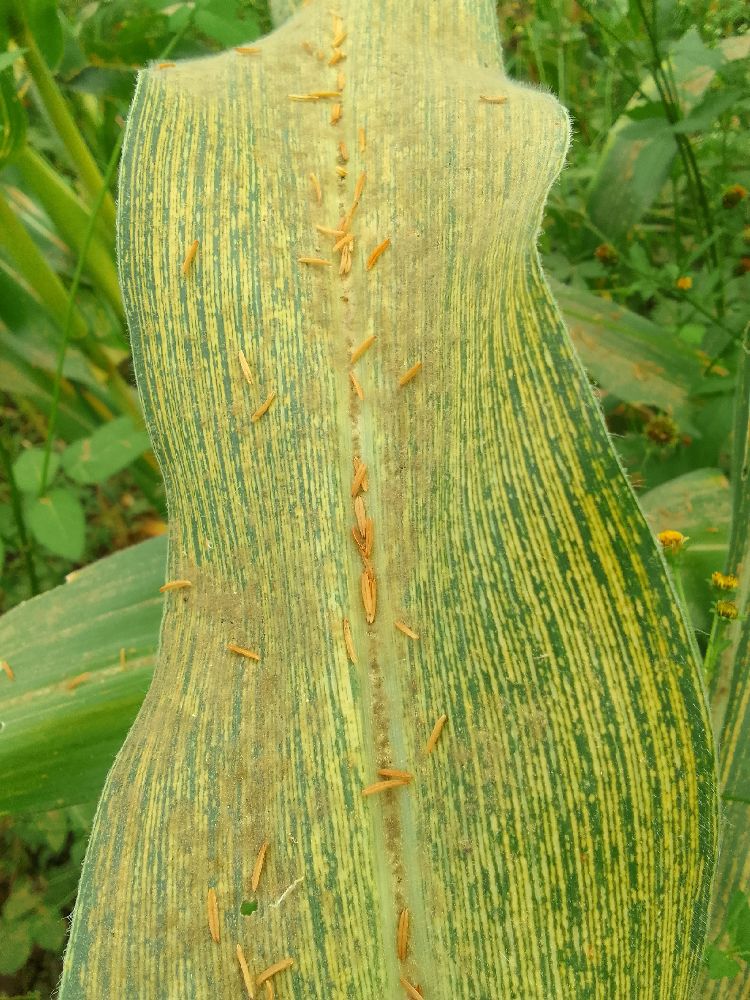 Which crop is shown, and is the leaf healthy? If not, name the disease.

maize, maize streak virus
